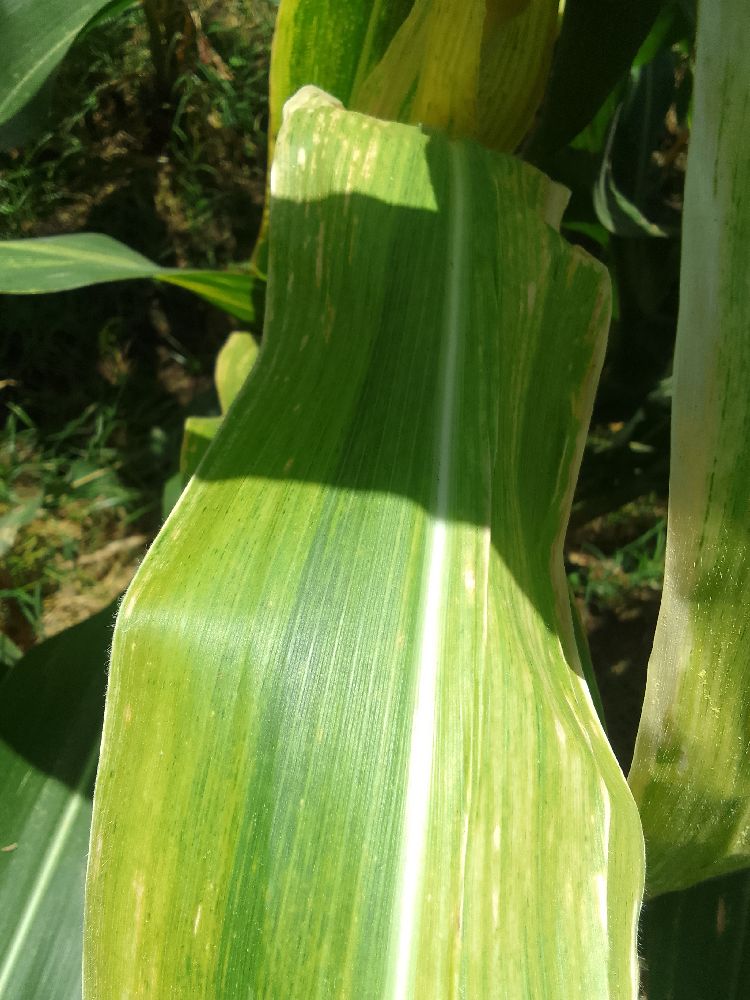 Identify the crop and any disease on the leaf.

maize, maize lethal necrosis
